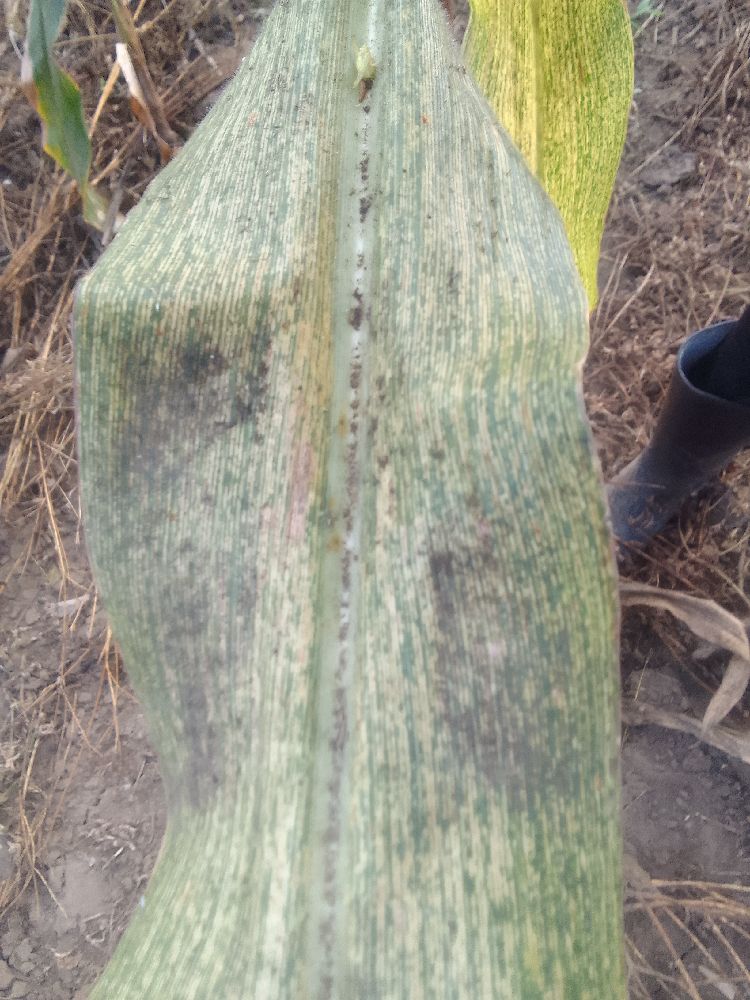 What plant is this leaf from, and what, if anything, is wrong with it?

maize, maize streak virus
